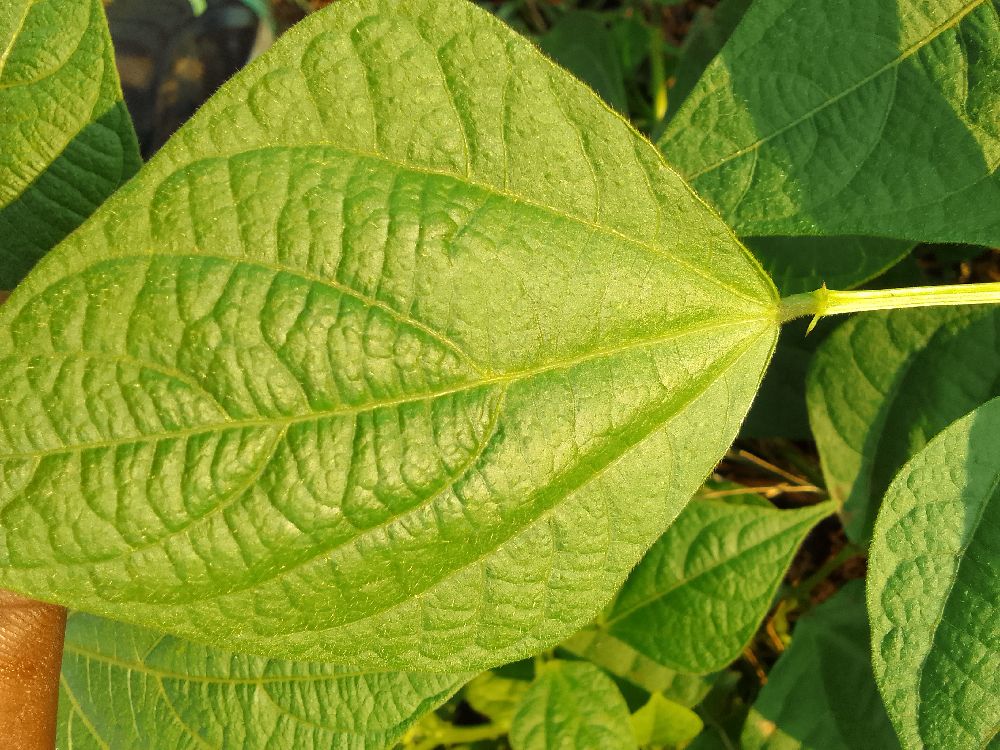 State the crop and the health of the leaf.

common bean, healthy
